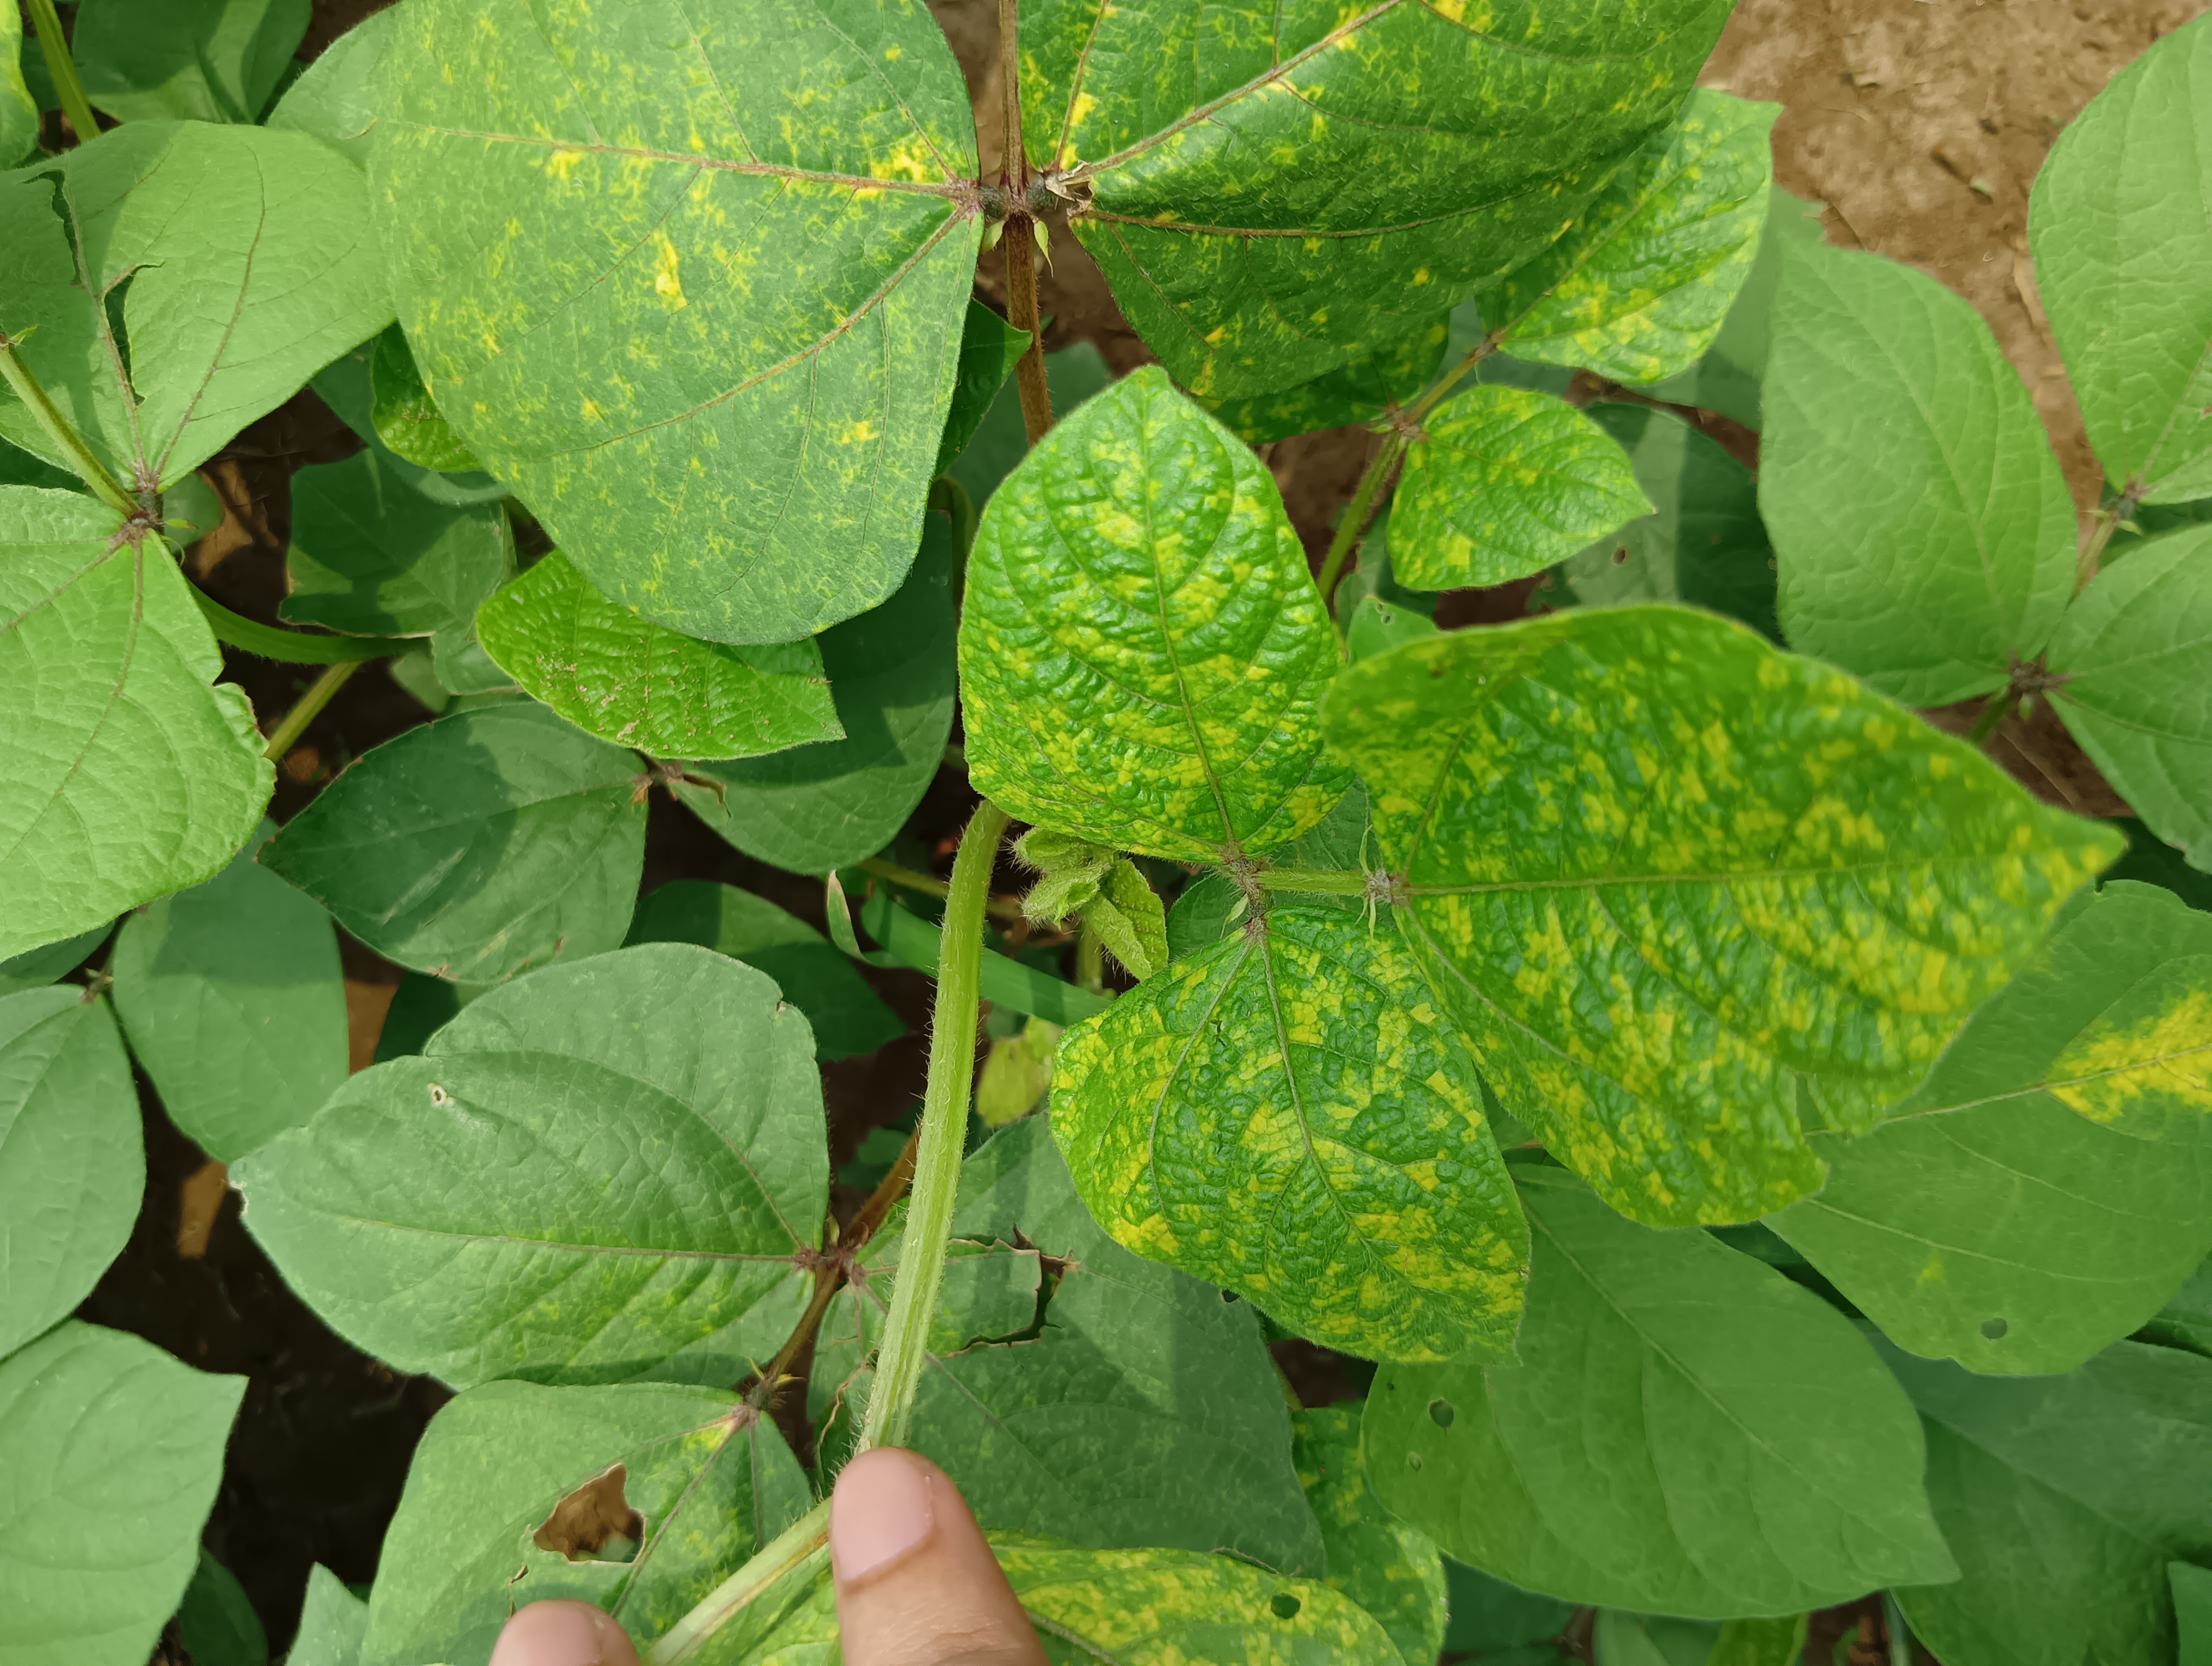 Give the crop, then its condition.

mungbean, yellow mosaic
